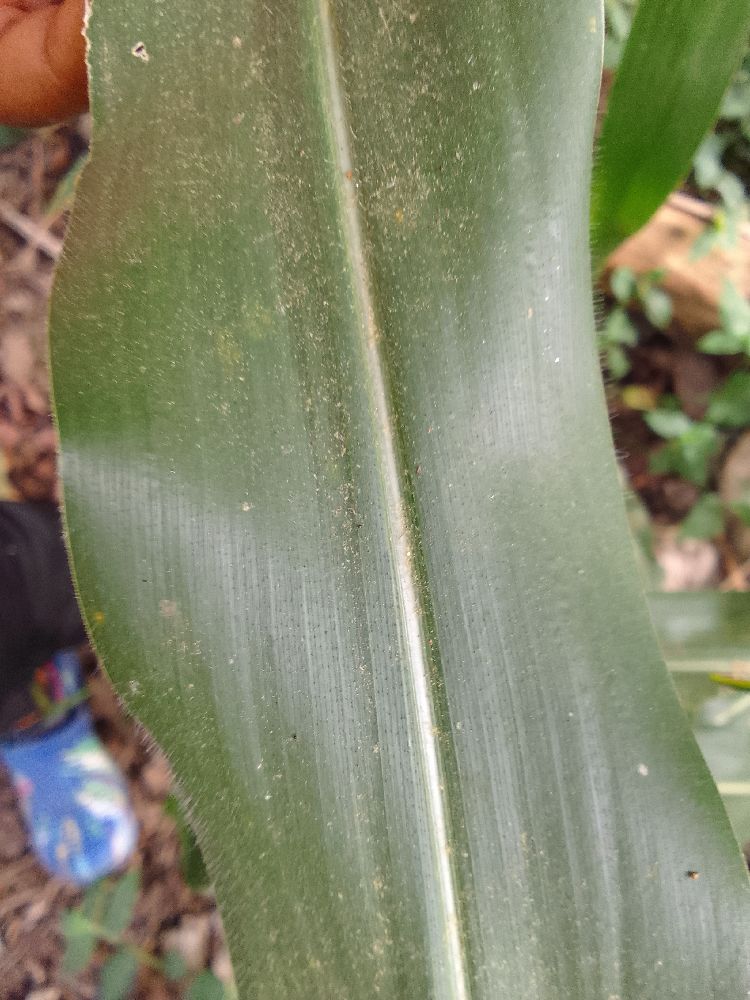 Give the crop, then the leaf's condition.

maize, healthy
